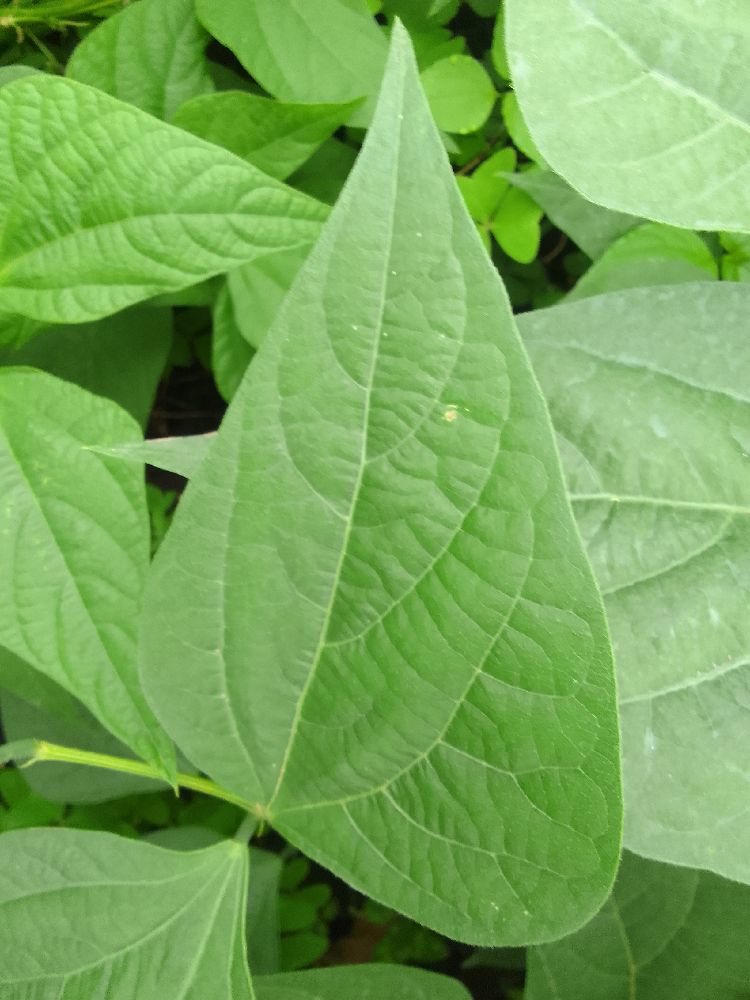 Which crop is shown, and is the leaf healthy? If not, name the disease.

common bean, healthy
